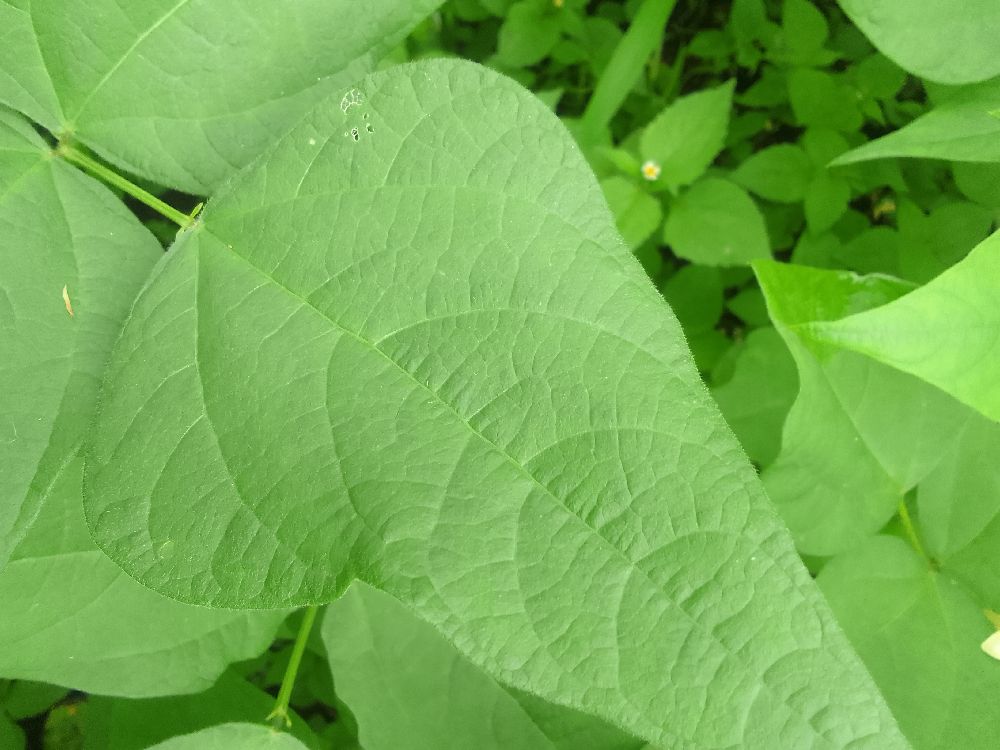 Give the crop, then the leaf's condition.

common bean, healthy
